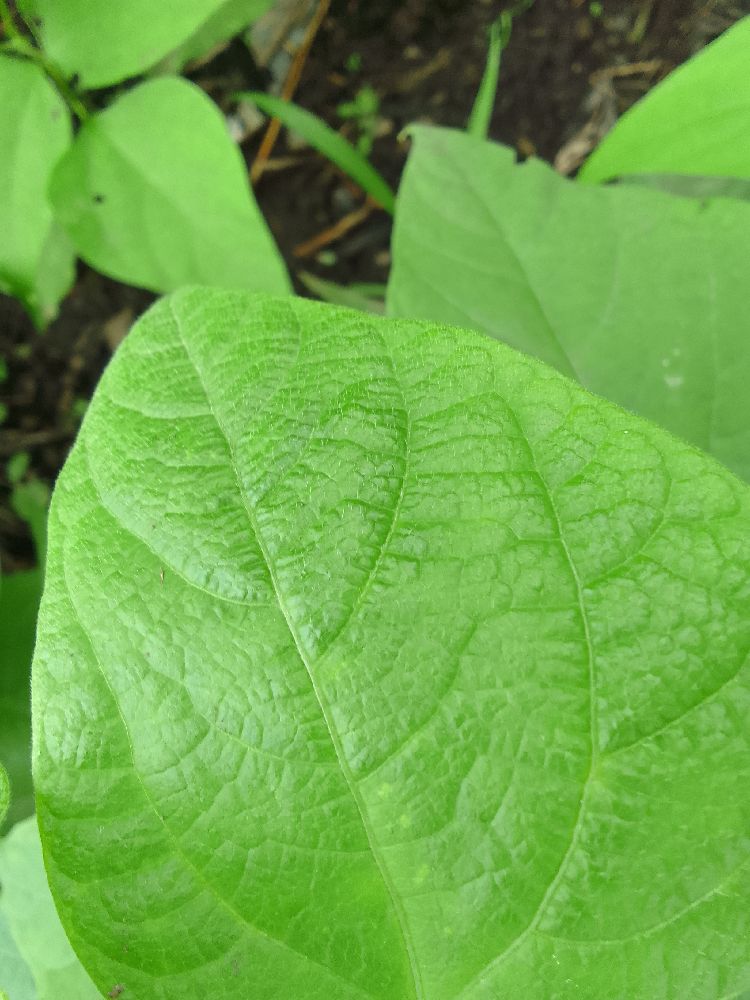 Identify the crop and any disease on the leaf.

common bean, healthy
